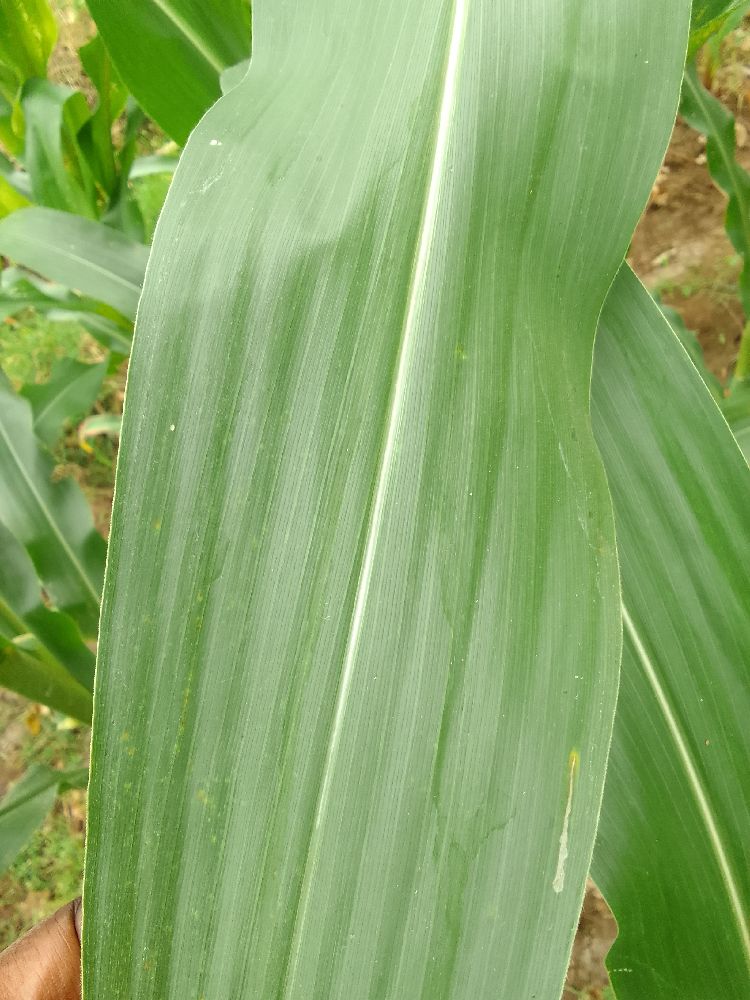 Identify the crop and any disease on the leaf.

maize, healthy
